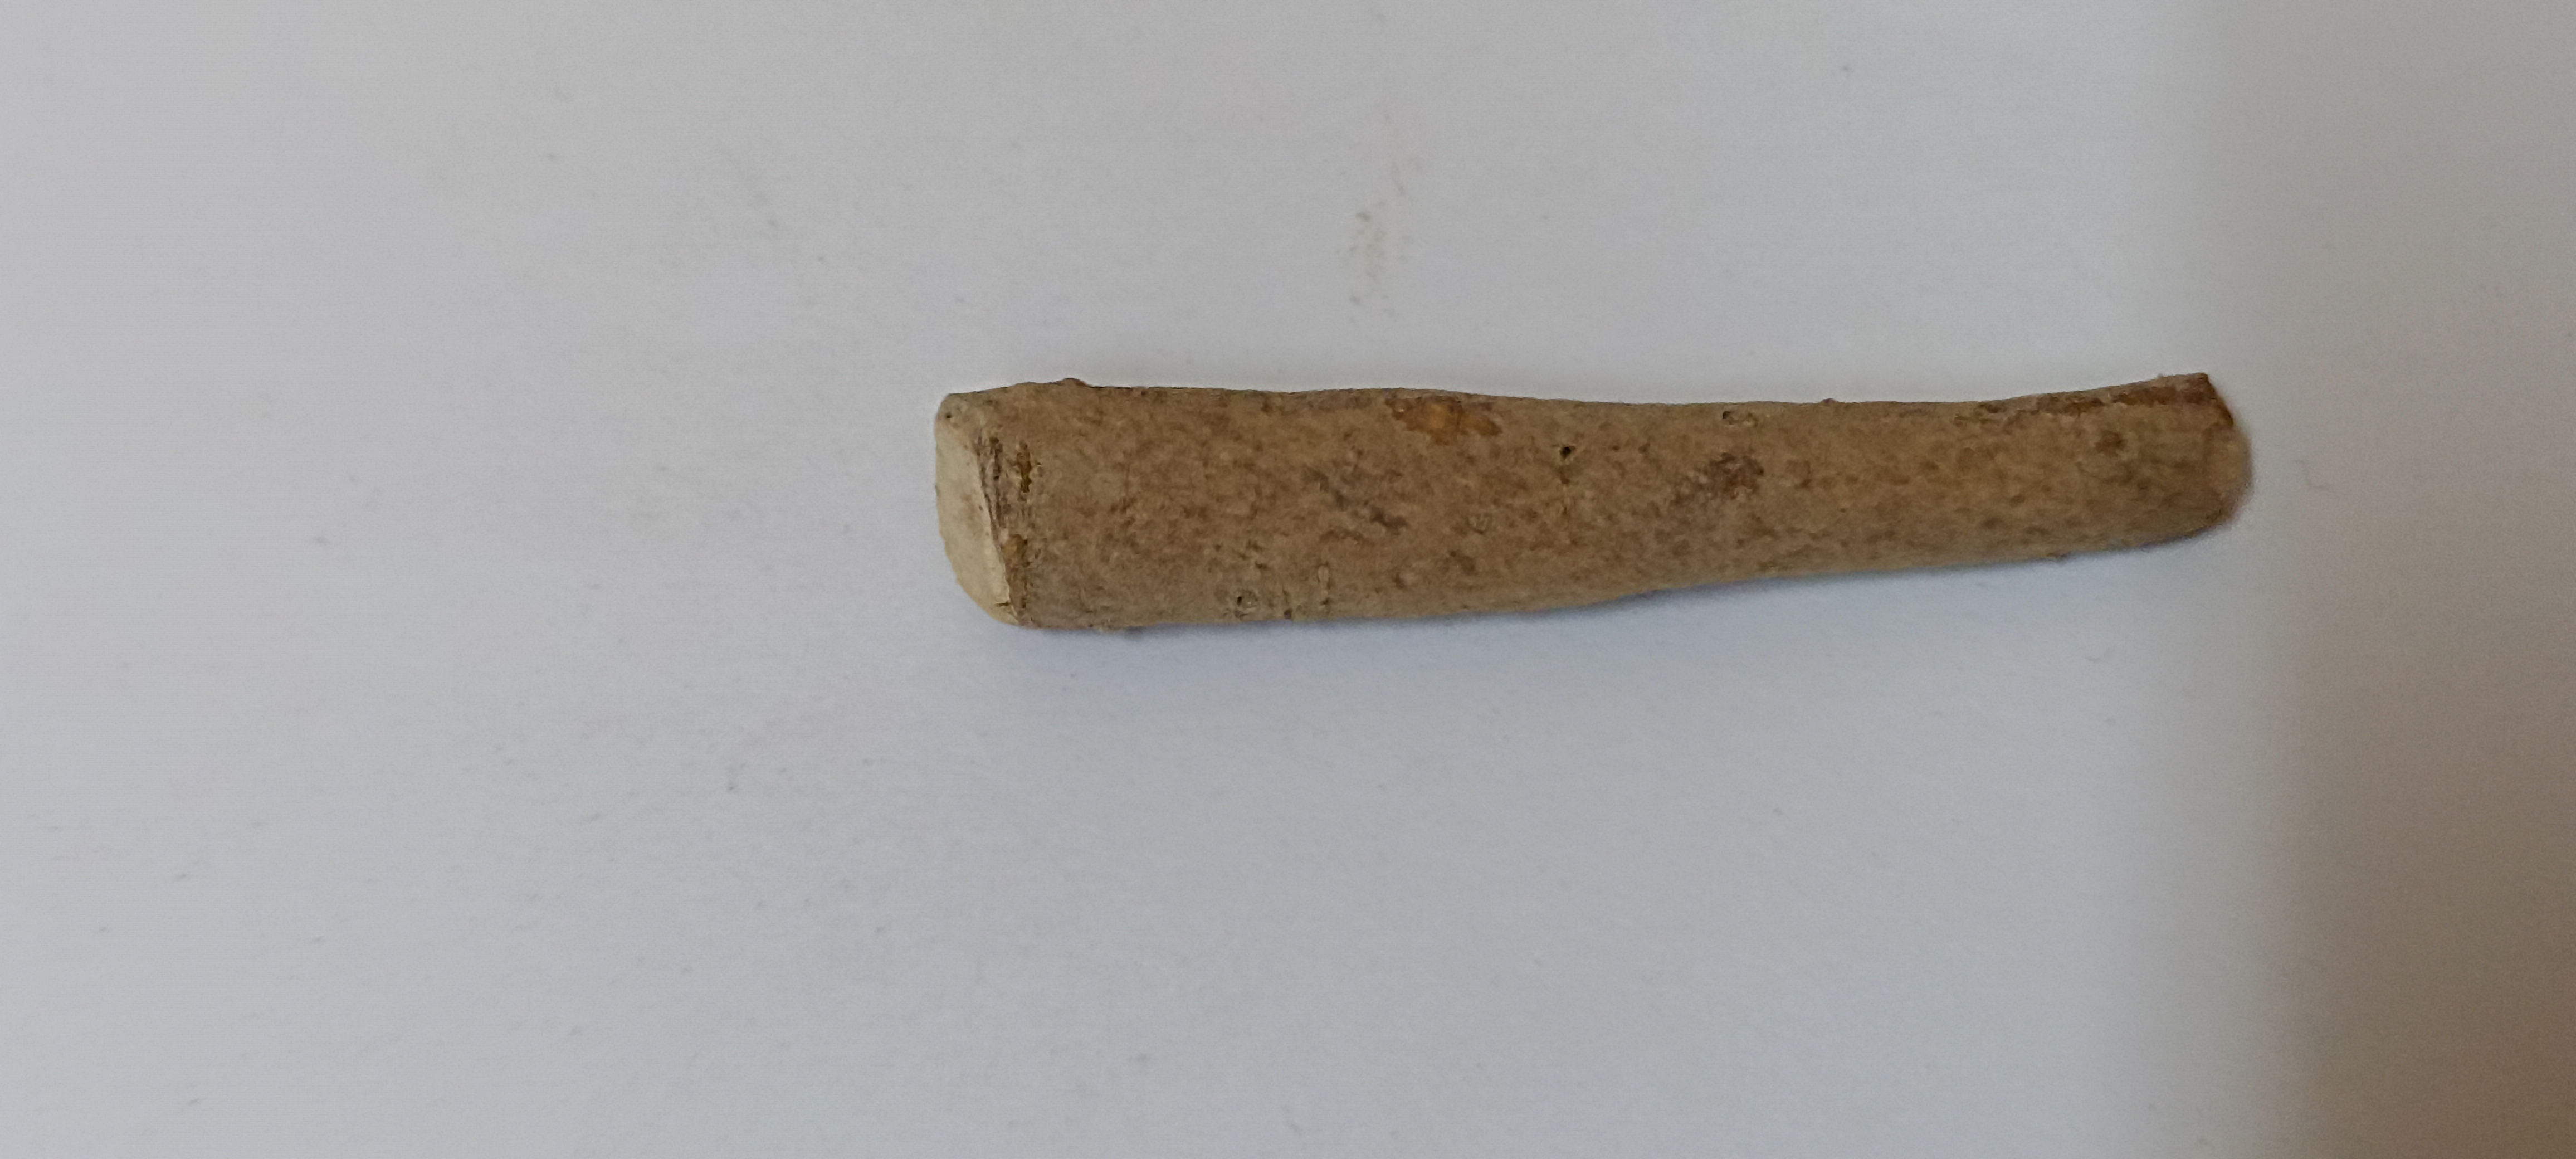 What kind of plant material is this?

ashwagandha
